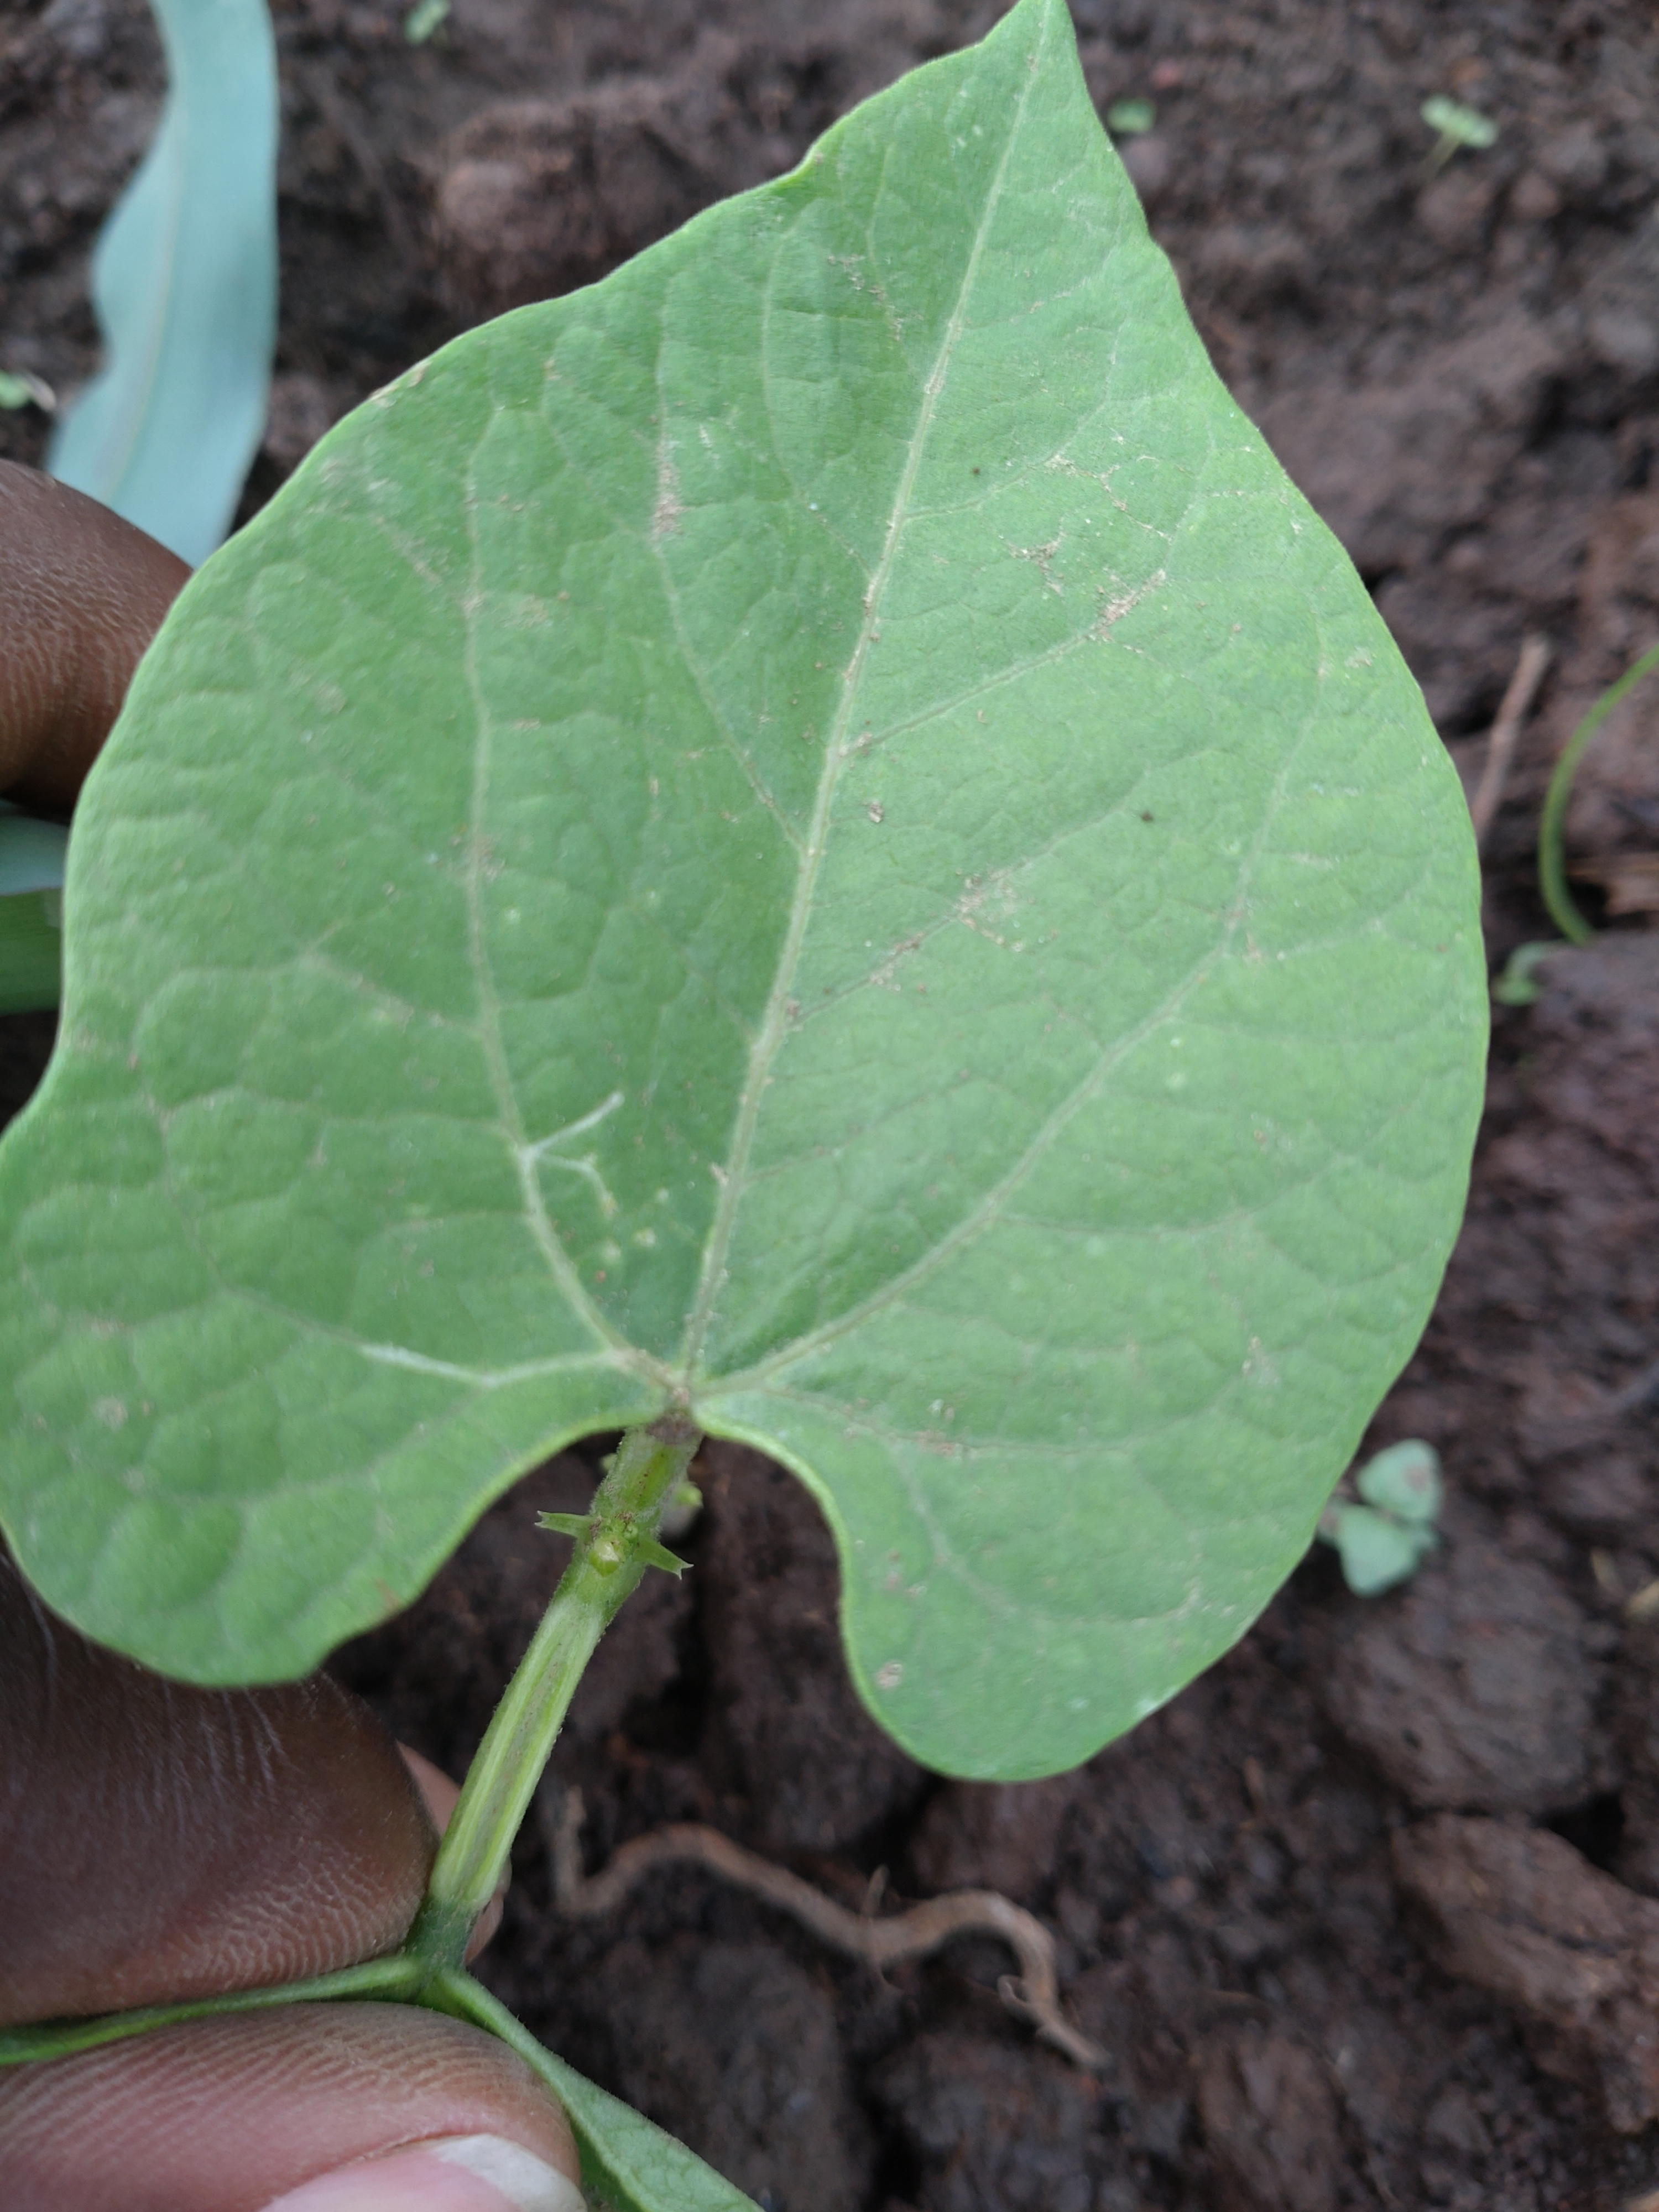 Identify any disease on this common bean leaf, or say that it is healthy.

healthy
